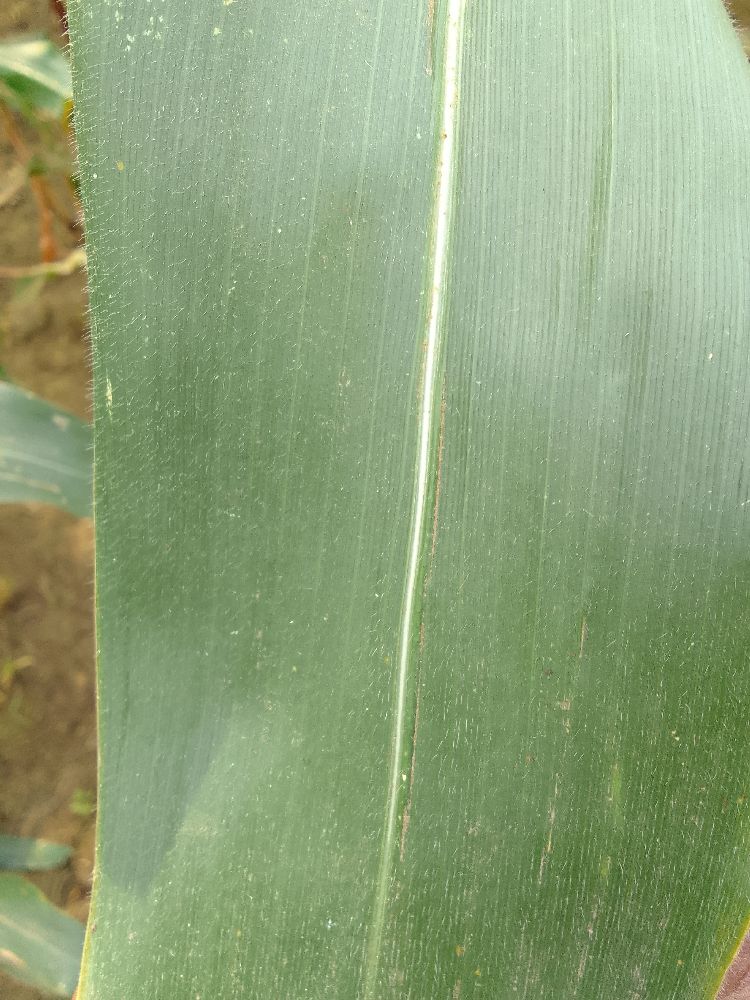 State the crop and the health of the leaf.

maize, healthy
